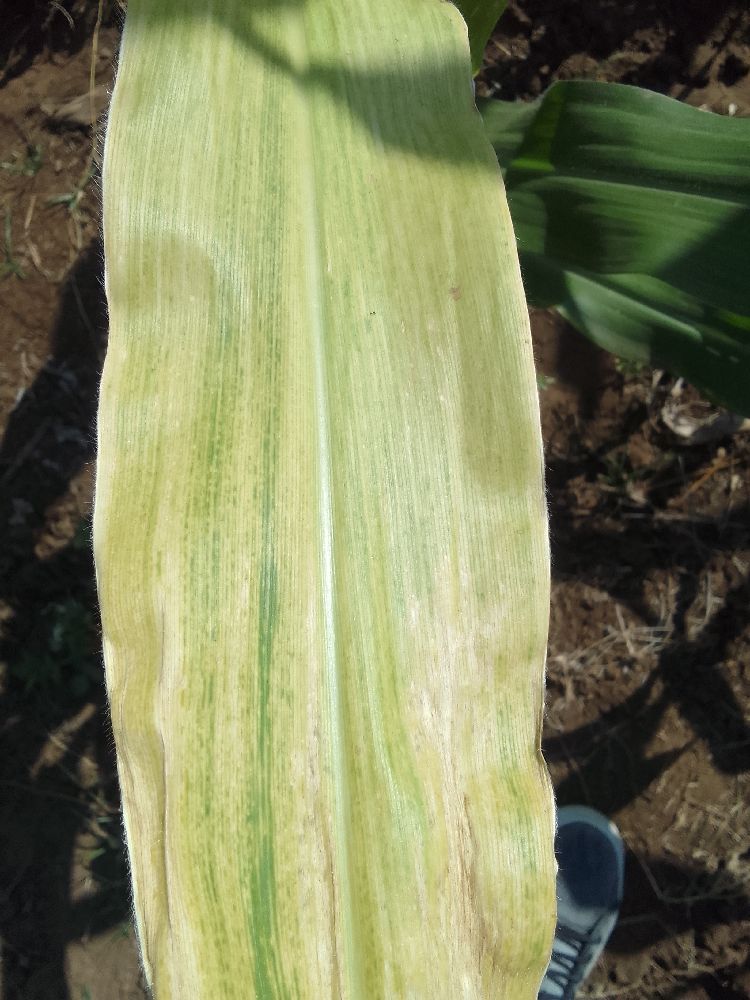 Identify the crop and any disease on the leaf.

maize, maize lethal necrosis
